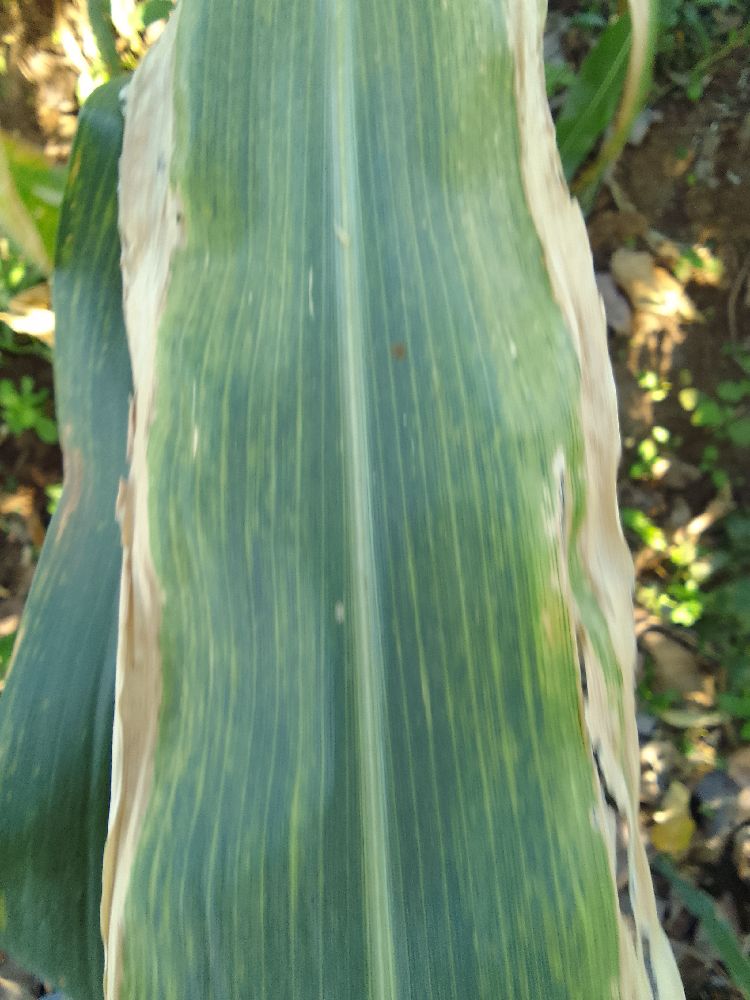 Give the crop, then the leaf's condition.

maize, maize lethal necrosis
